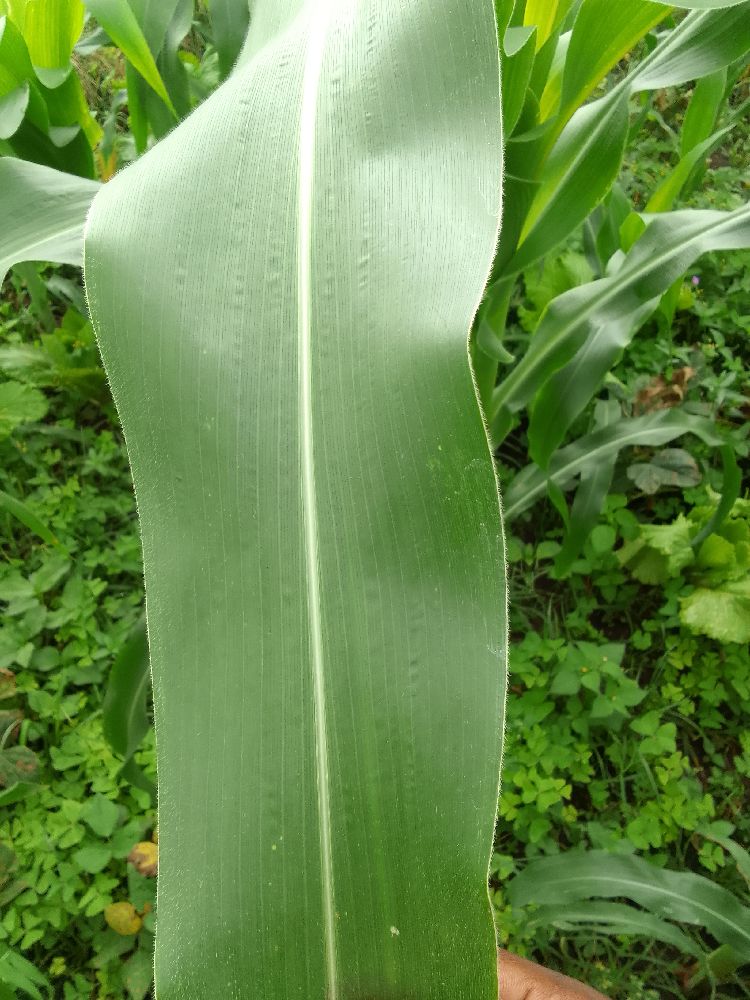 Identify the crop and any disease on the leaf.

maize, healthy
